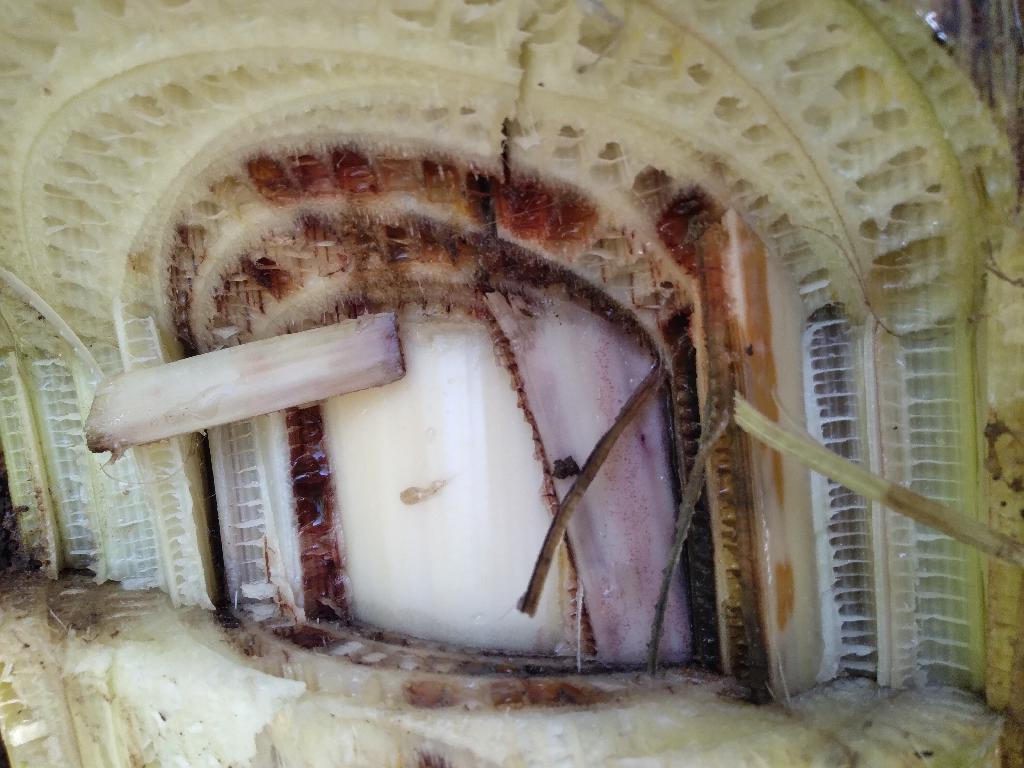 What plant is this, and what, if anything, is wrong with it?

banana, fusarium wilt race 1
